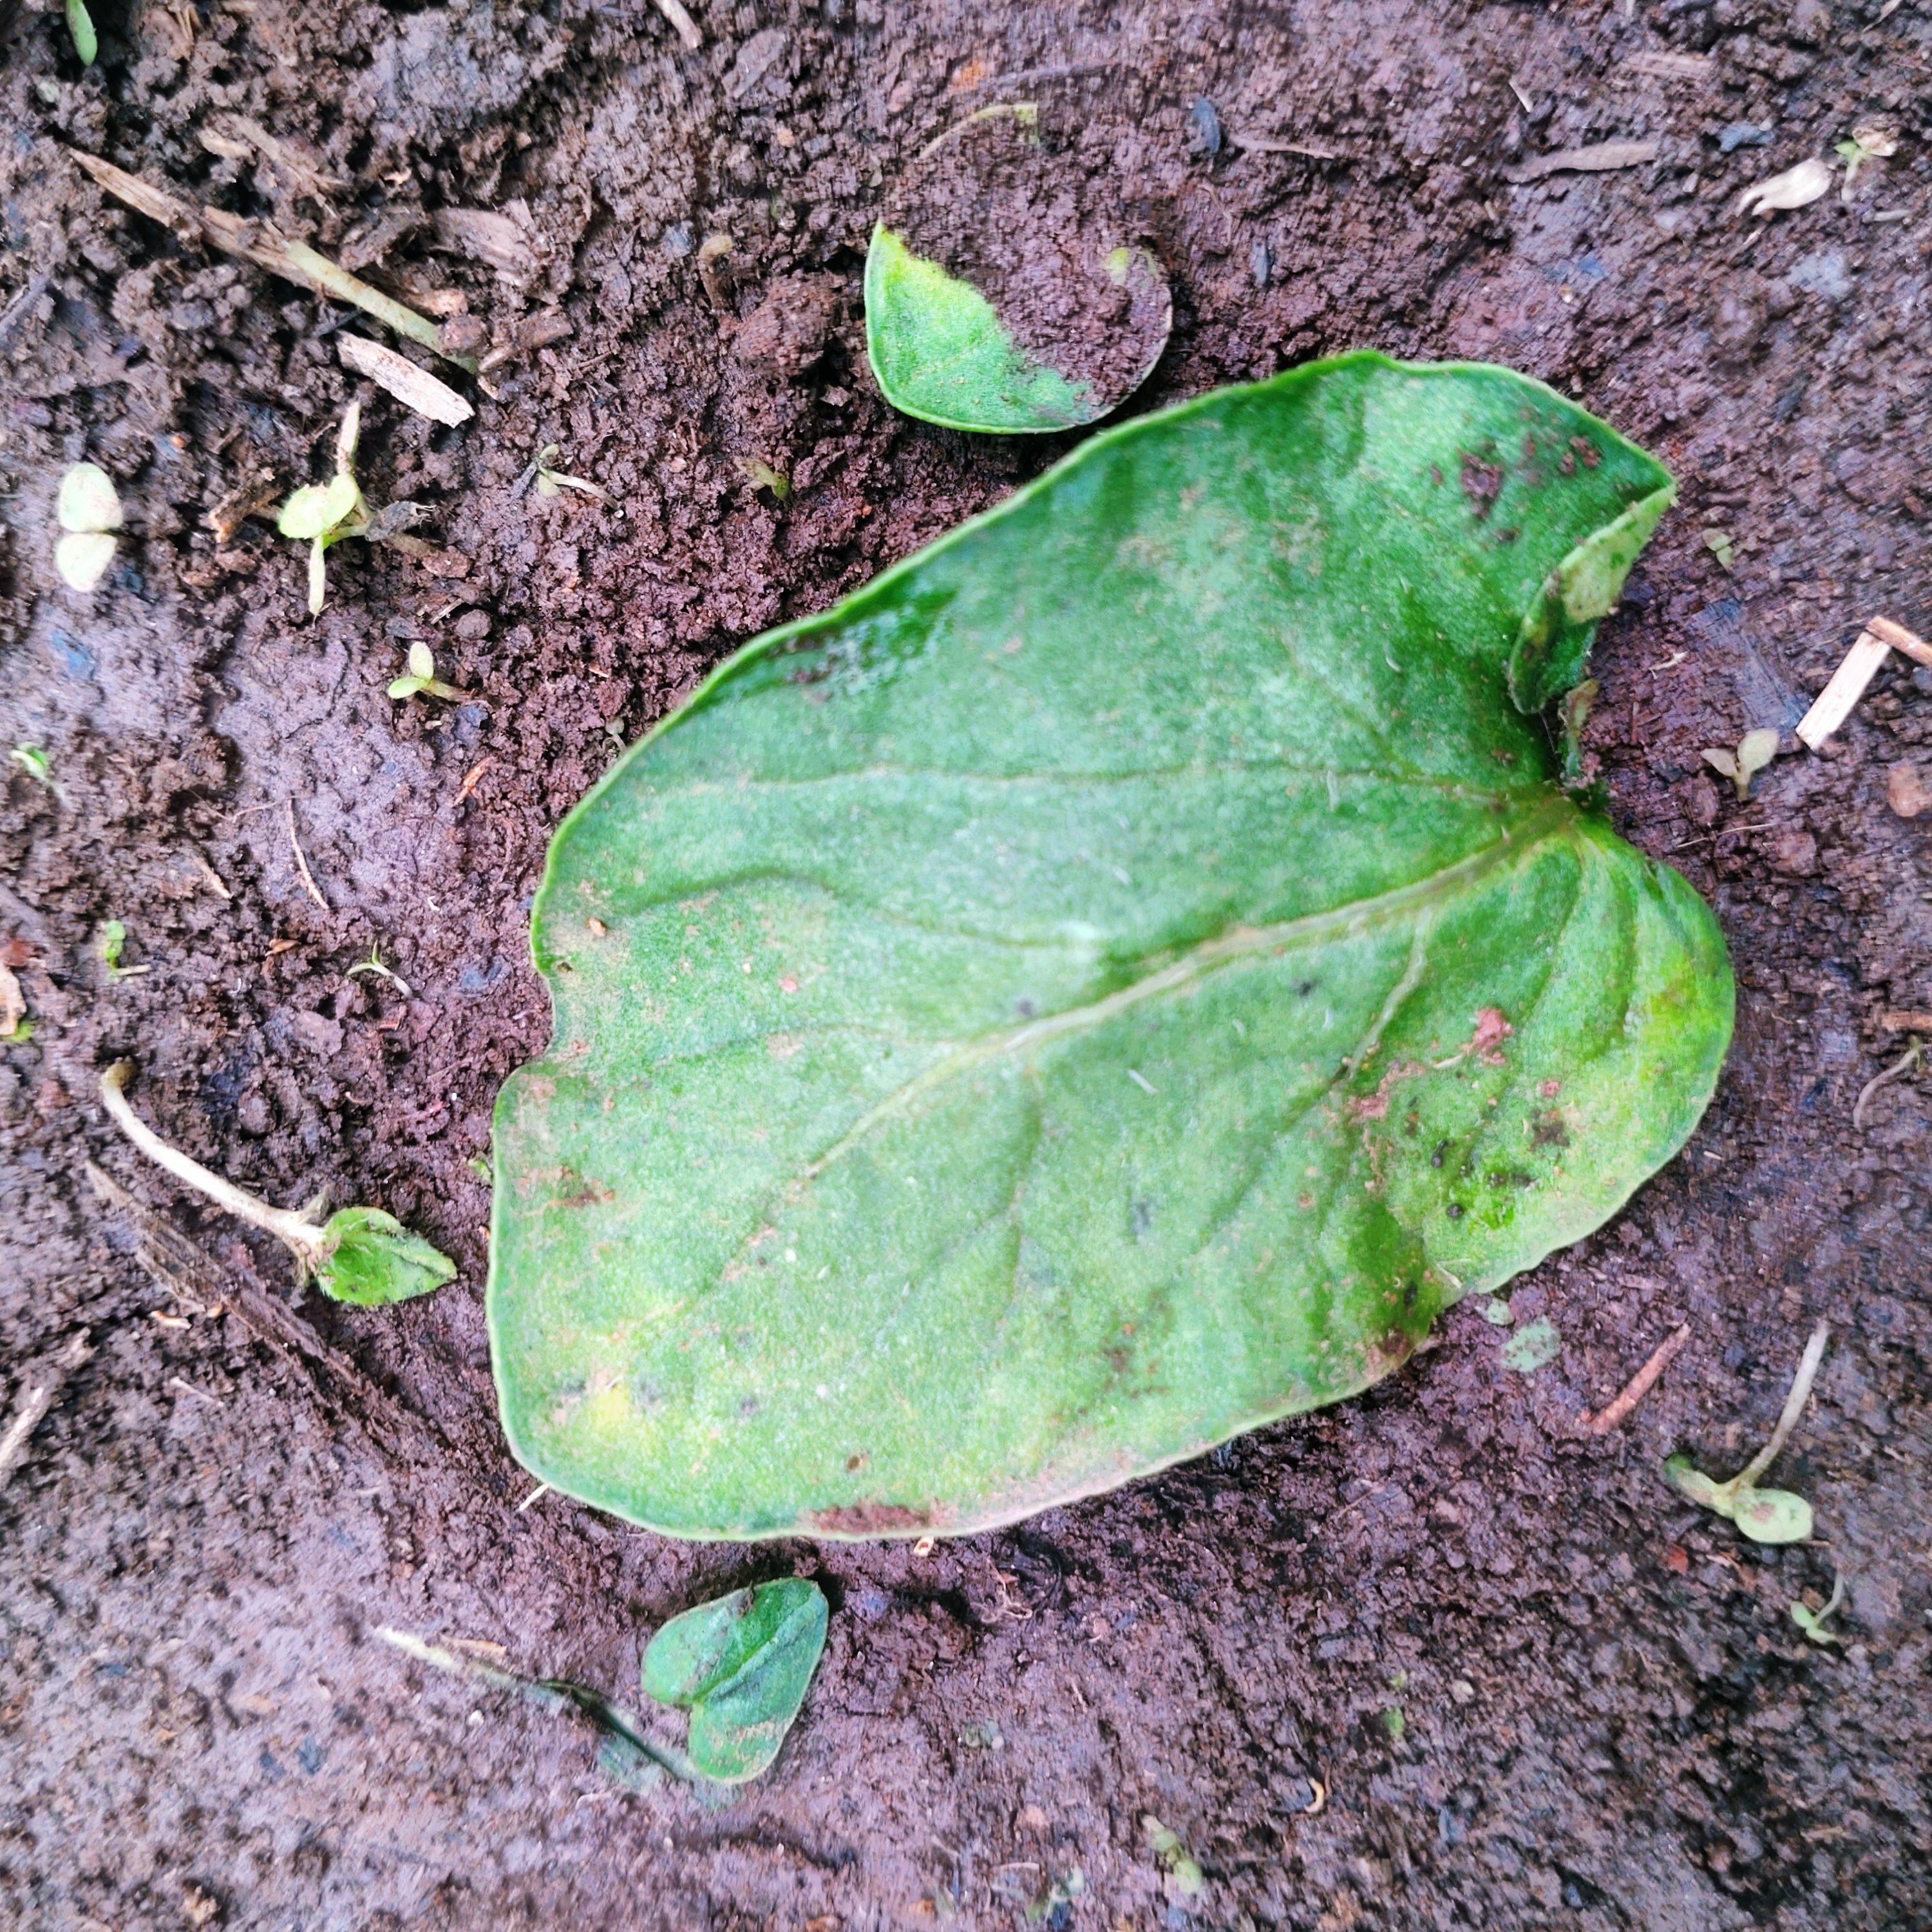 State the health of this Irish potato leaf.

late blight
